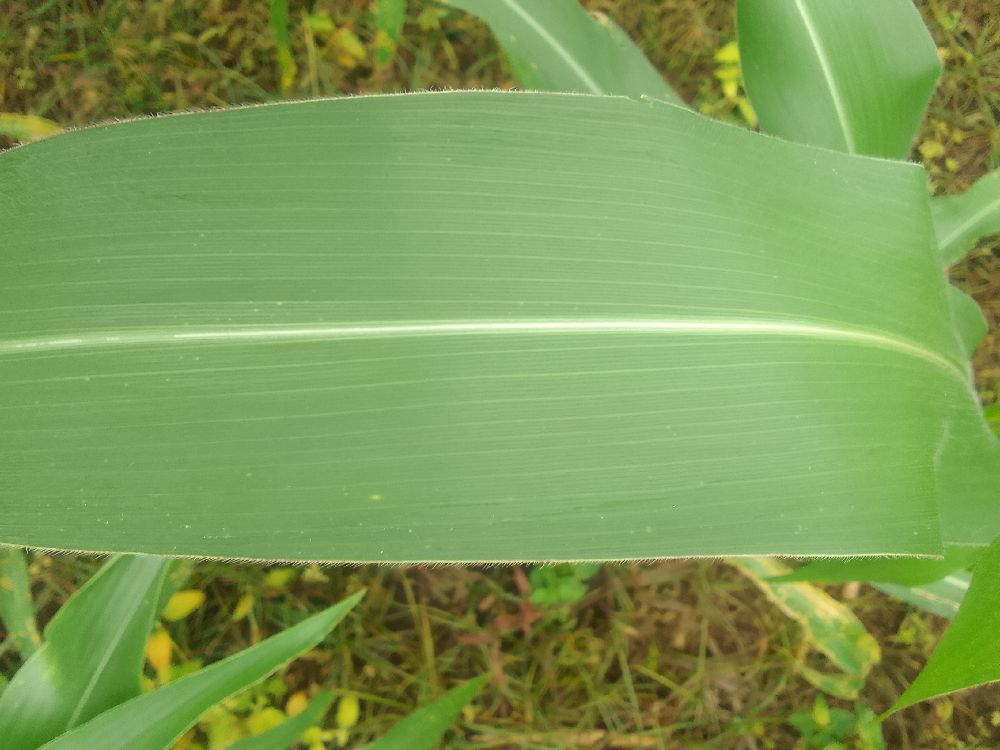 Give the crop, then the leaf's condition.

maize, healthy
